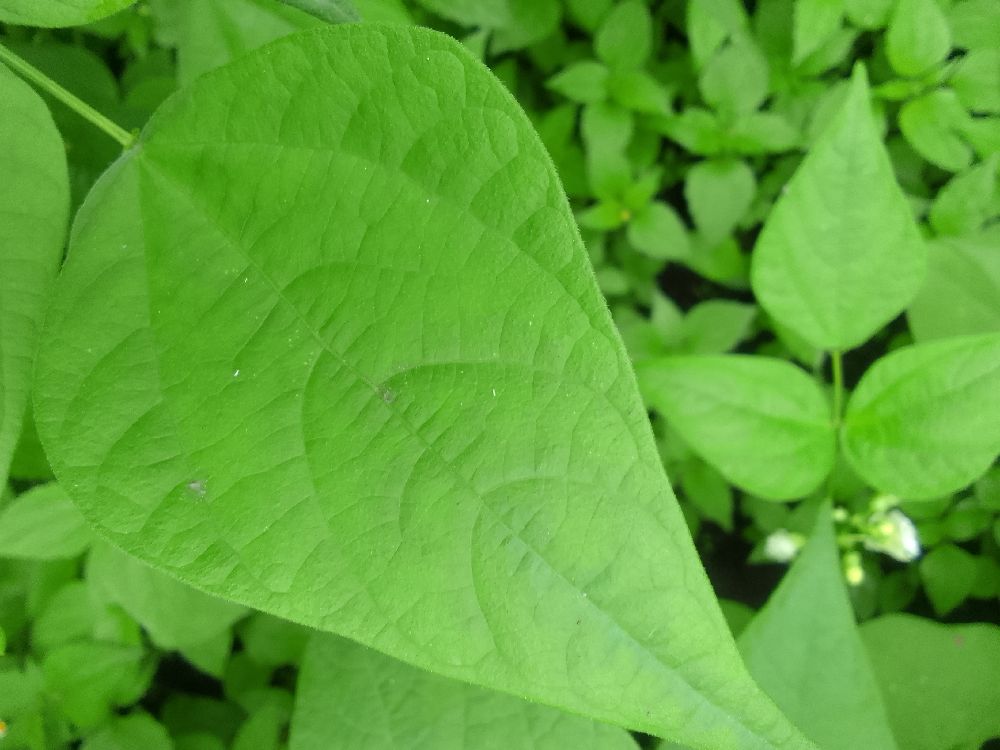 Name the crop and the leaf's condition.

common bean, healthy
